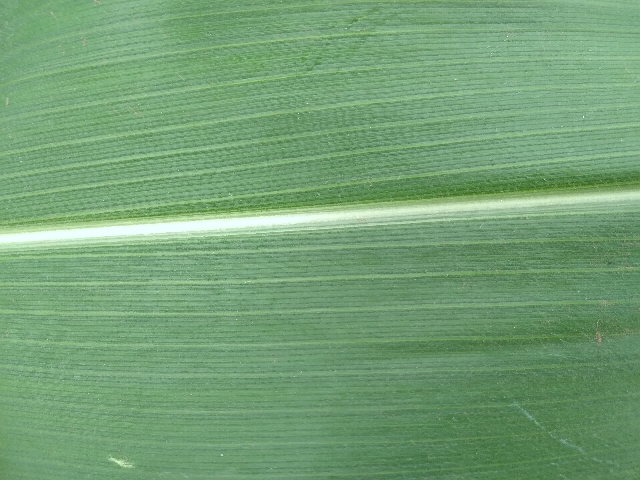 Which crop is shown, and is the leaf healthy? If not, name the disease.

maize, healthy
